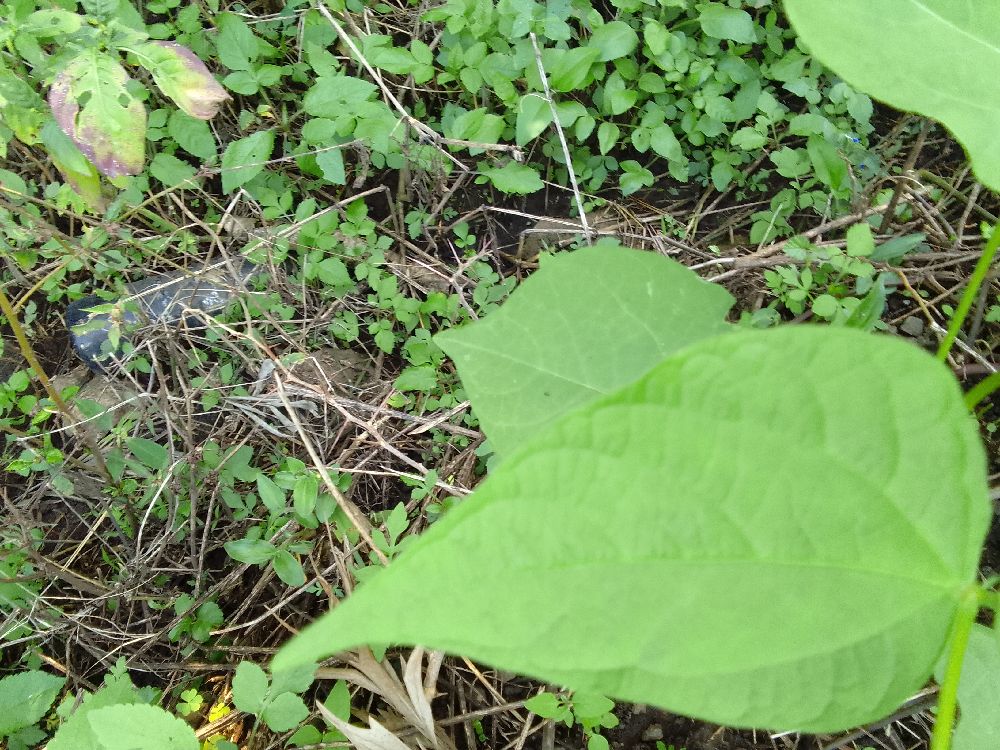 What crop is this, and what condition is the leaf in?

common bean, healthy
